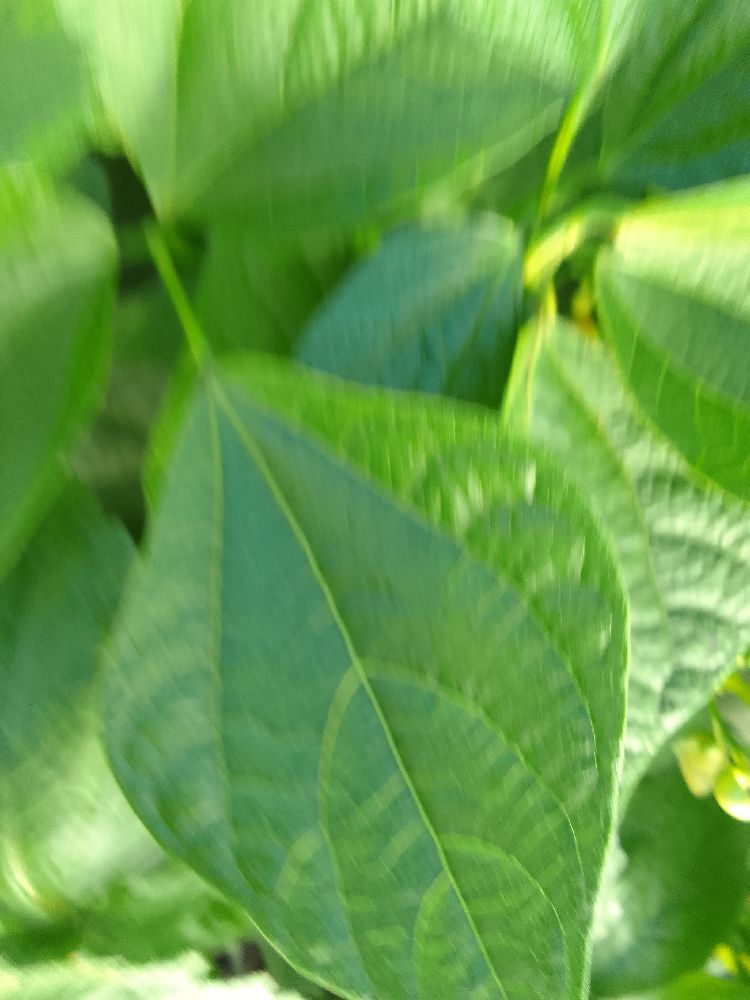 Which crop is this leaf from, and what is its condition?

common bean, healthy
